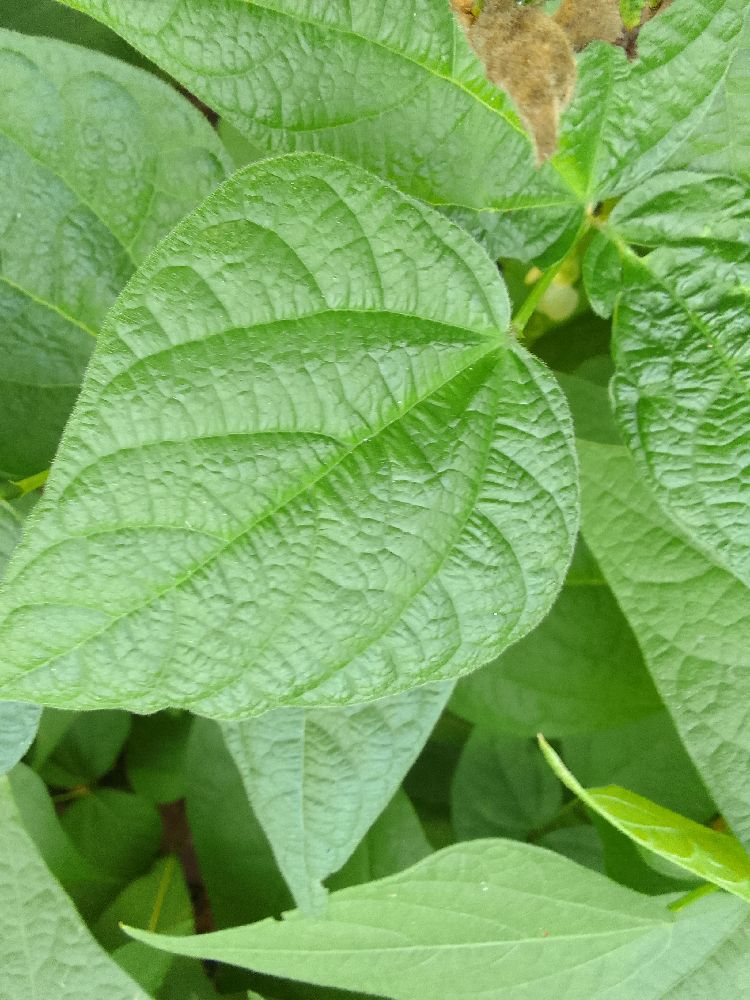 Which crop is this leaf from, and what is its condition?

common bean, healthy
